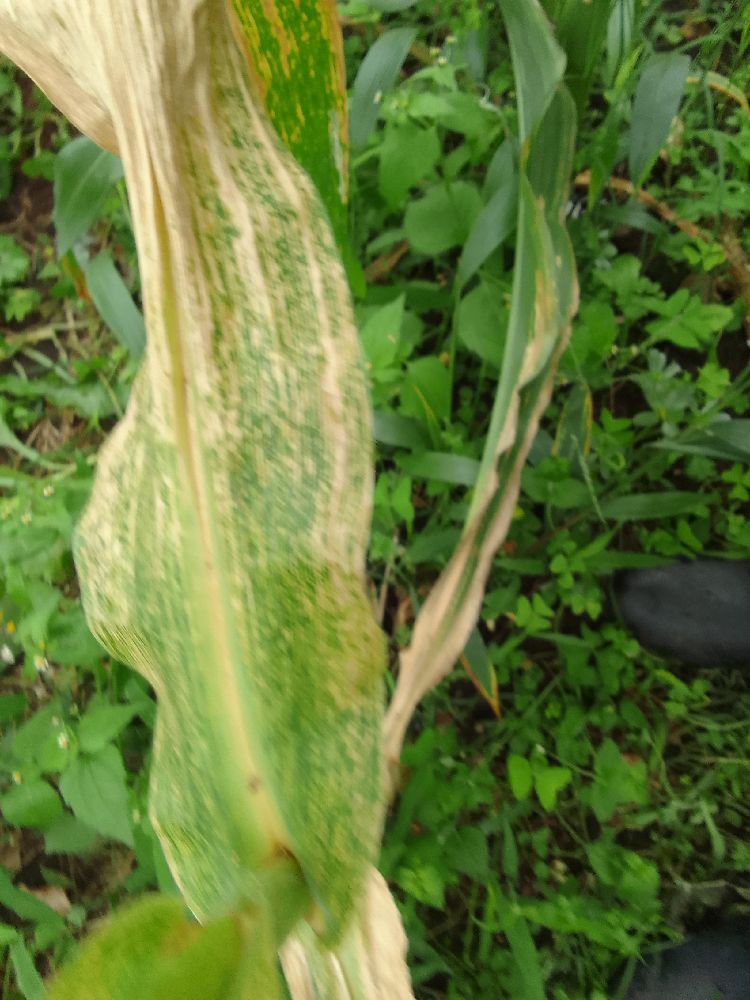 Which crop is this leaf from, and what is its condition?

maize, maize lethal necrosis
